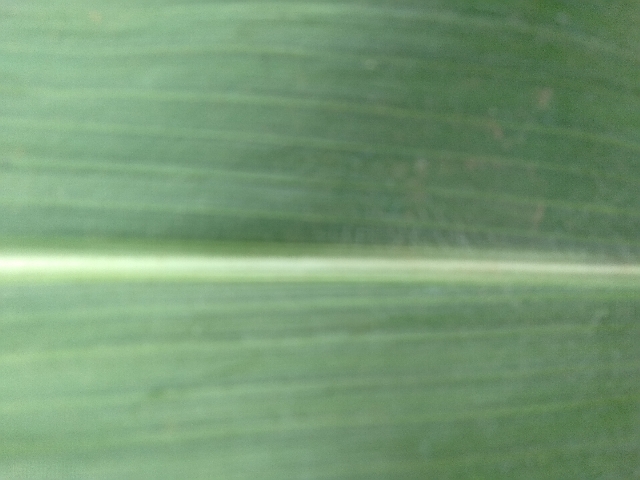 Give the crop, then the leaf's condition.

maize, healthy
